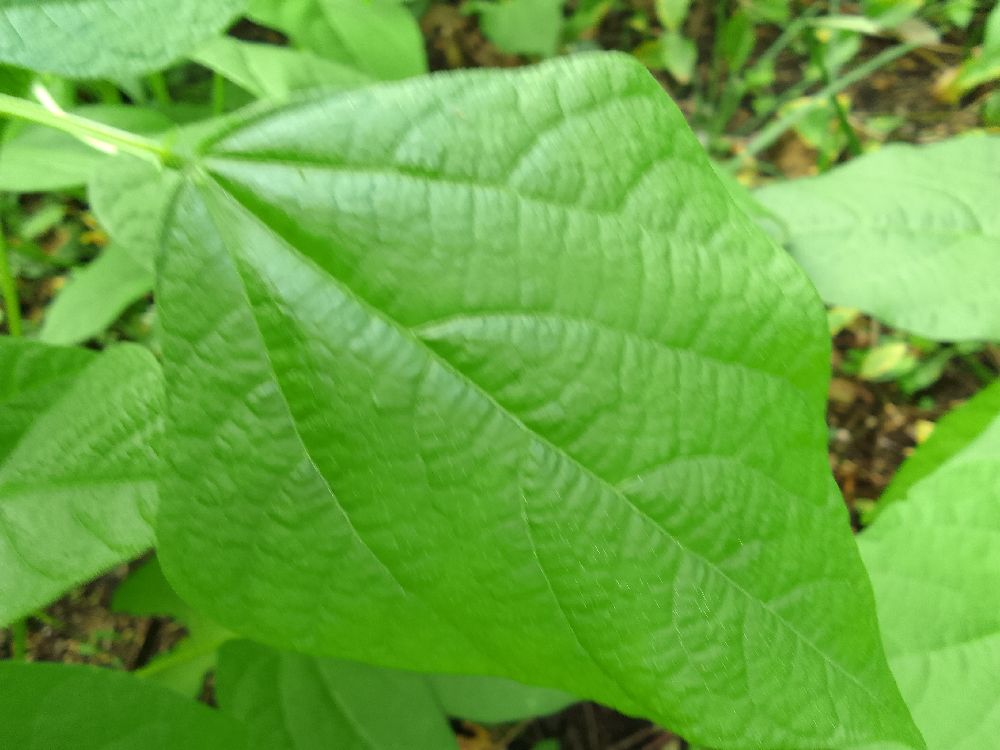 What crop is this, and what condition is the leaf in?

common bean, healthy
